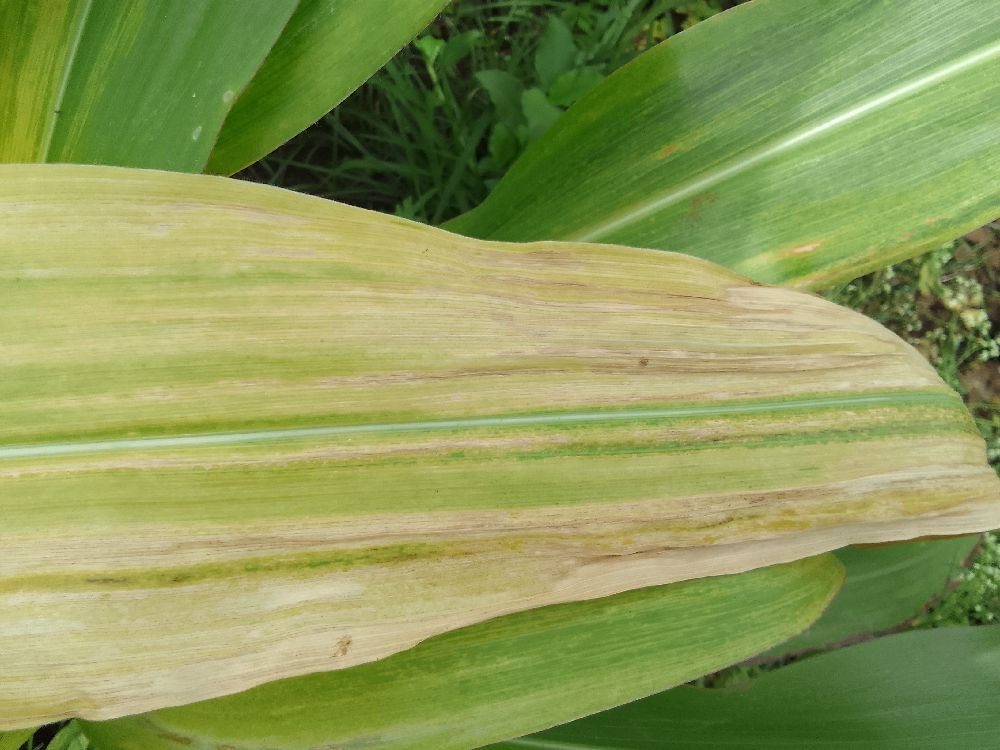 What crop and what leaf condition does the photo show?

maize, maize lethal necrosis
